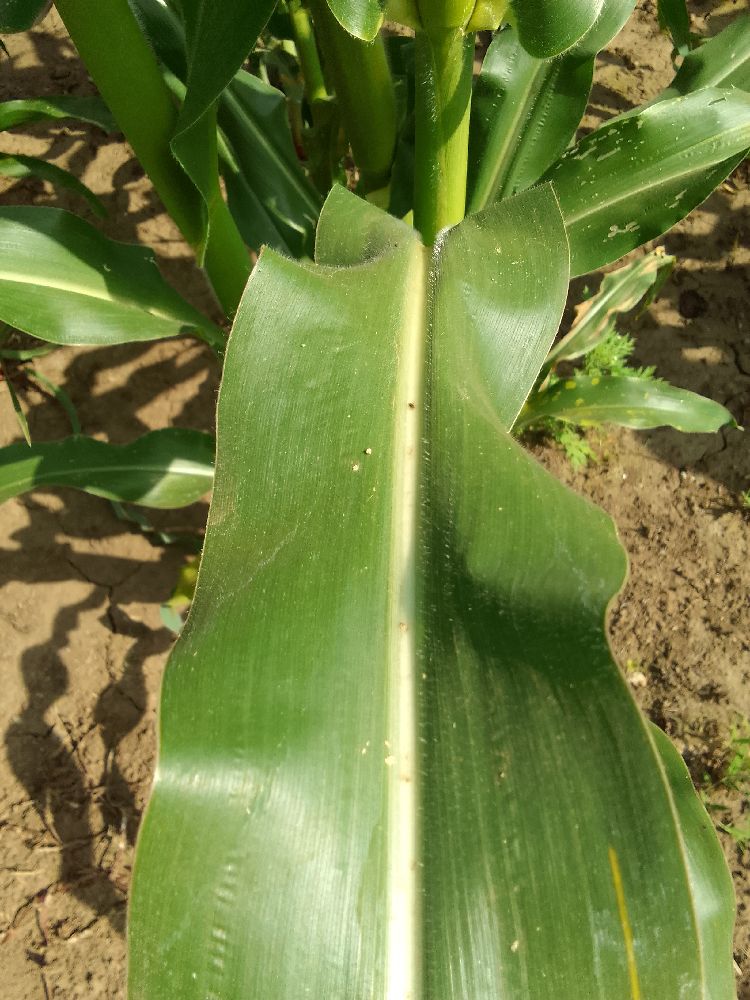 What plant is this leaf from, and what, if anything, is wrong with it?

maize, healthy
